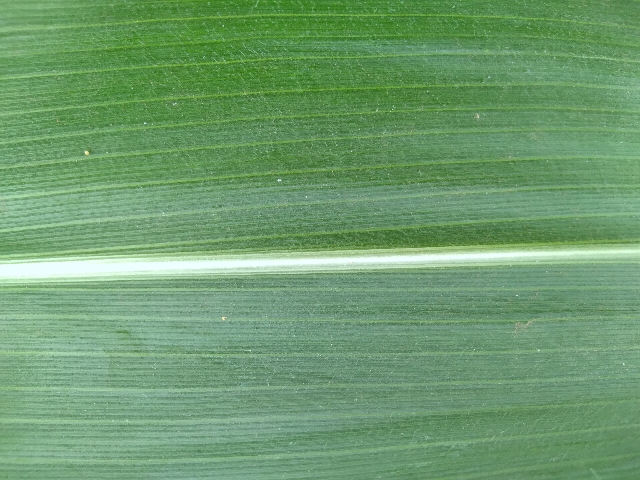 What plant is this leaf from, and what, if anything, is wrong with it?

maize, healthy
